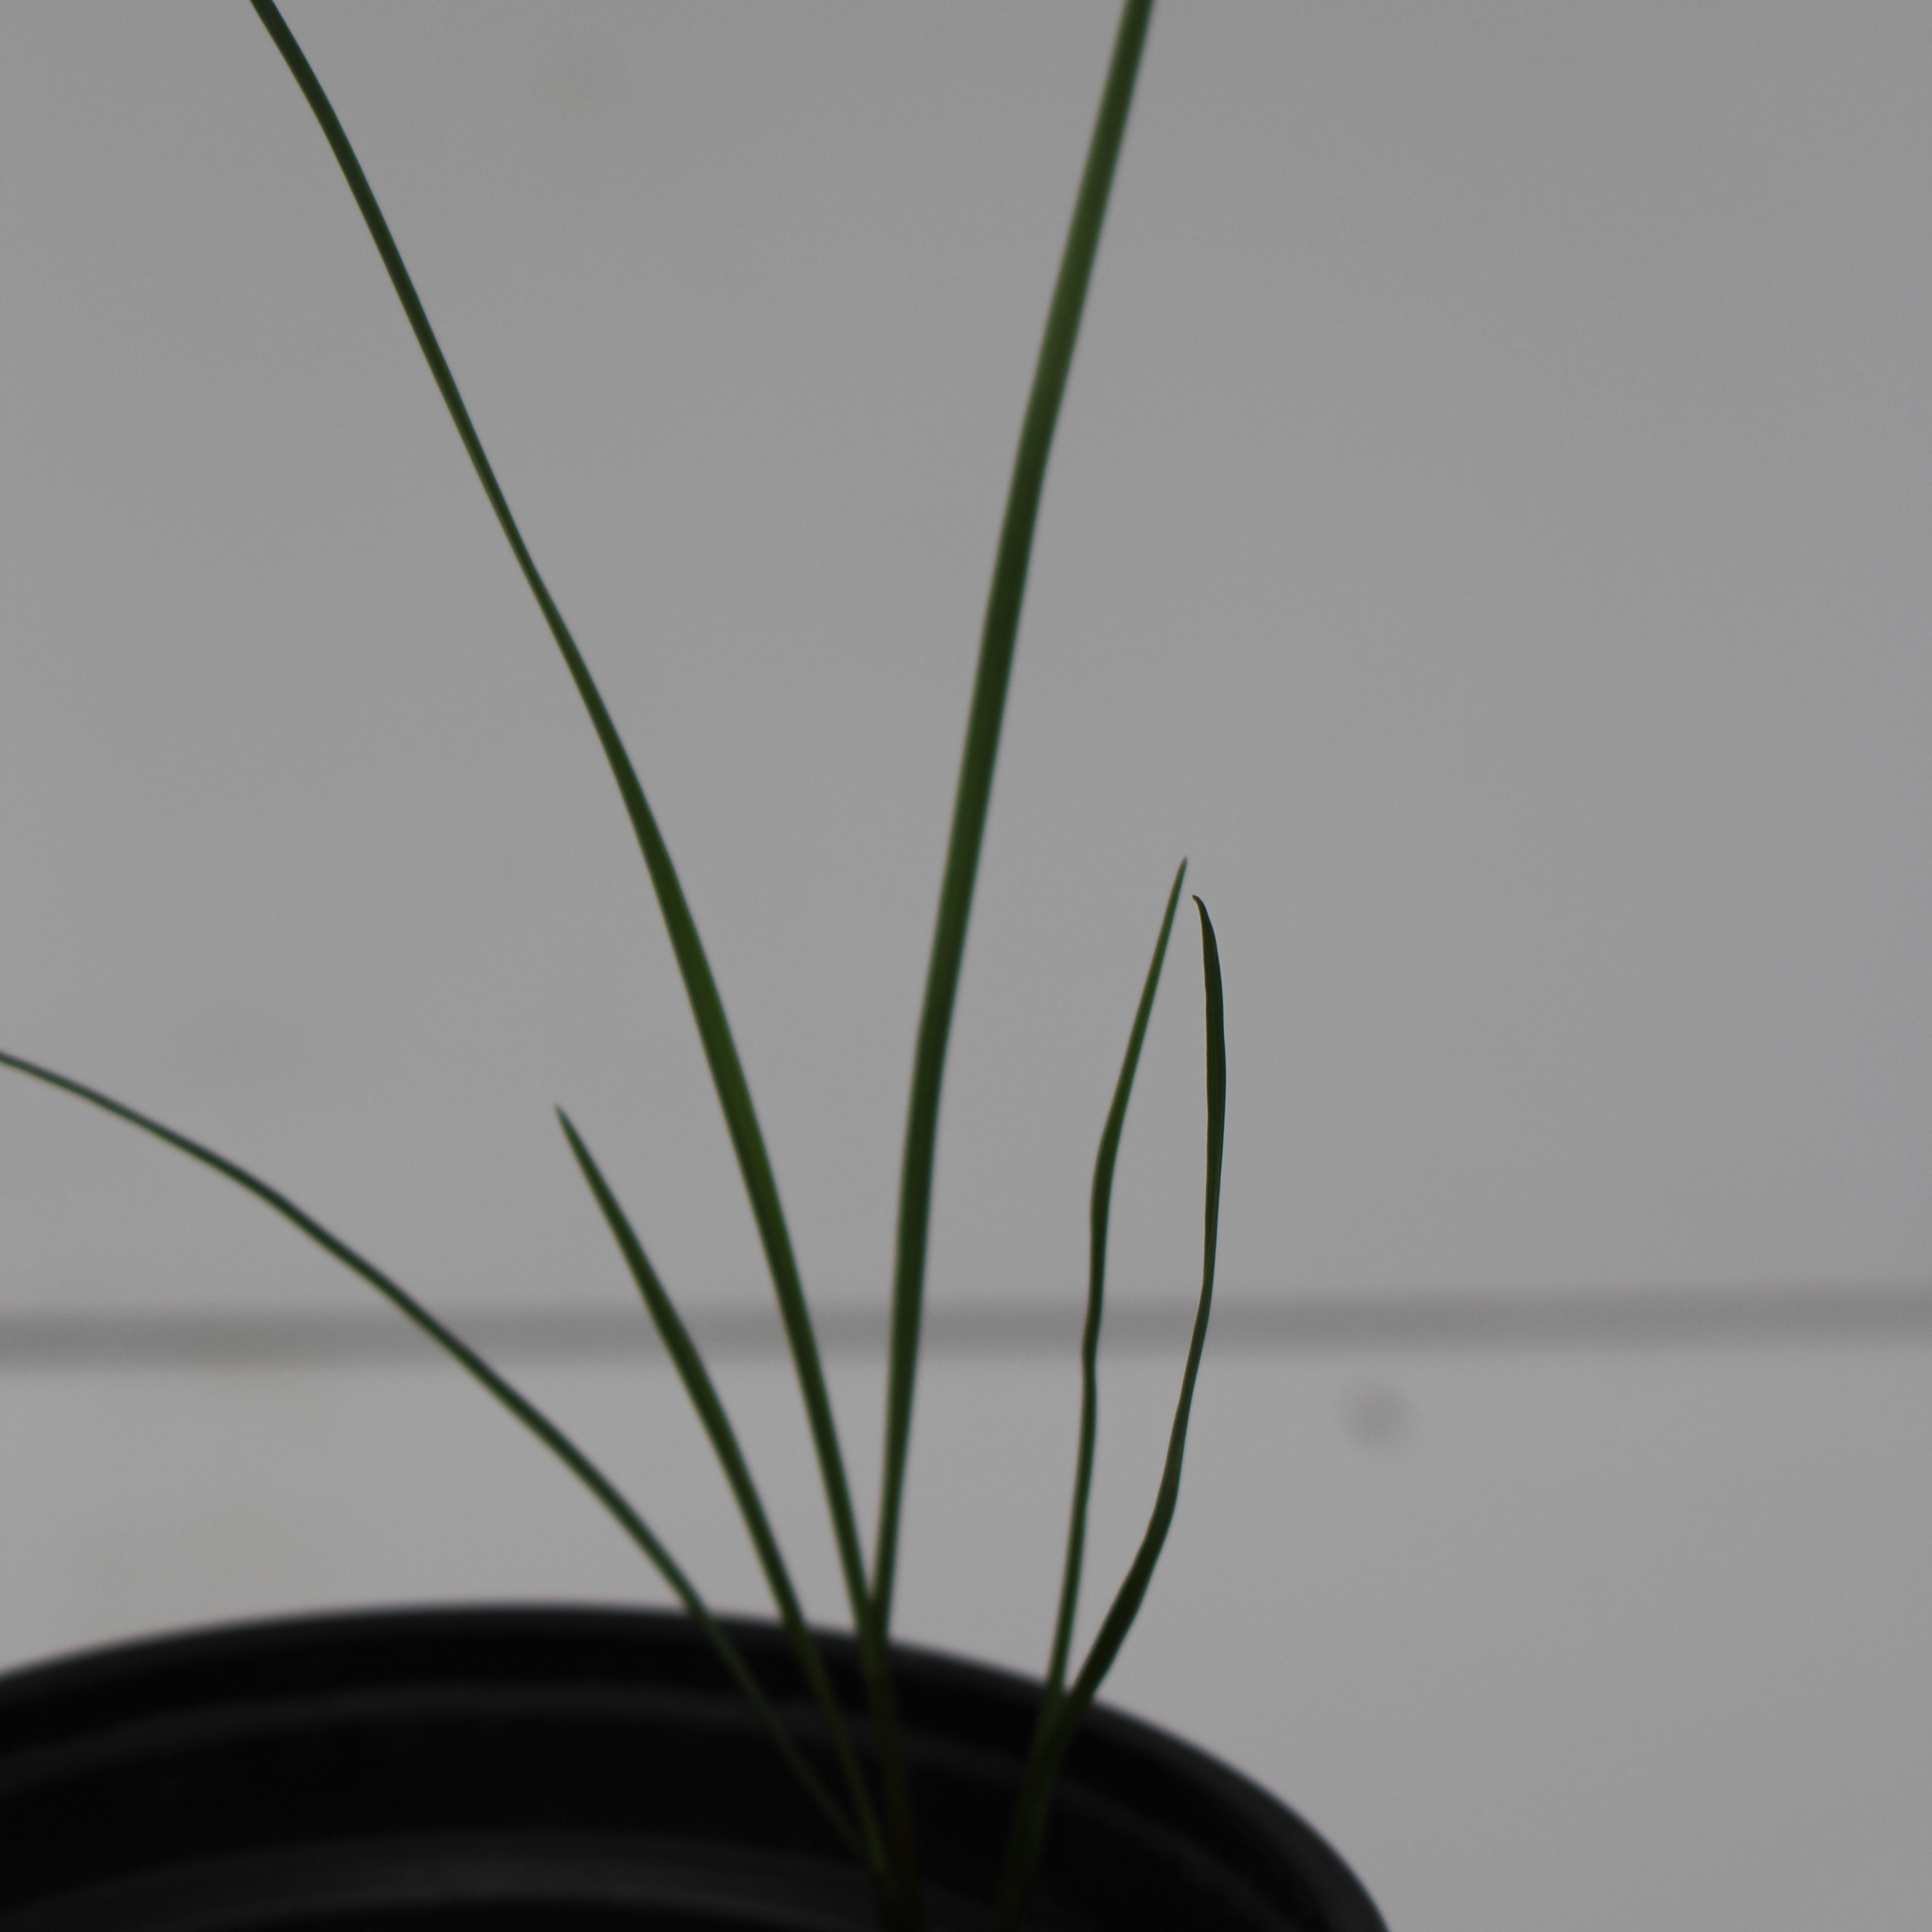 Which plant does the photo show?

Lolium multiflorum
